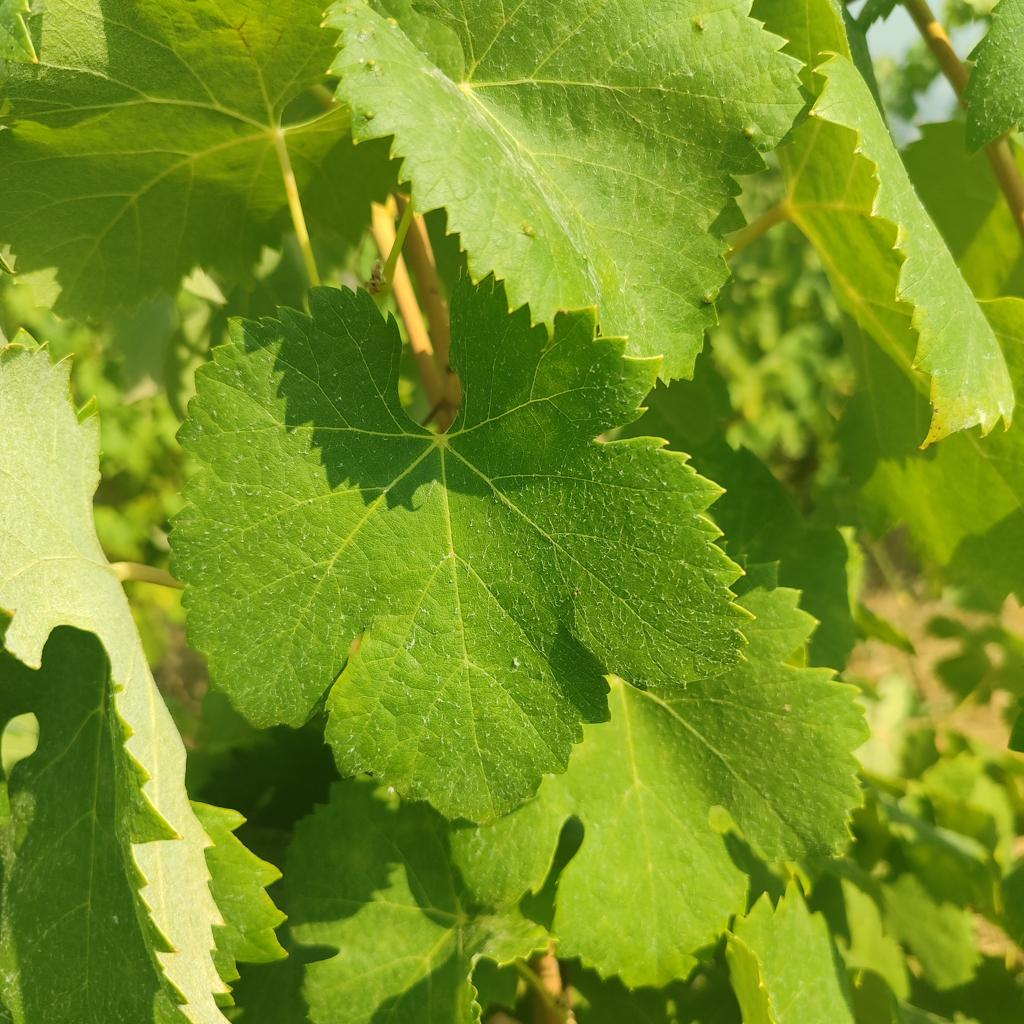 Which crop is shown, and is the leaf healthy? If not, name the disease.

grapevine, healthy
